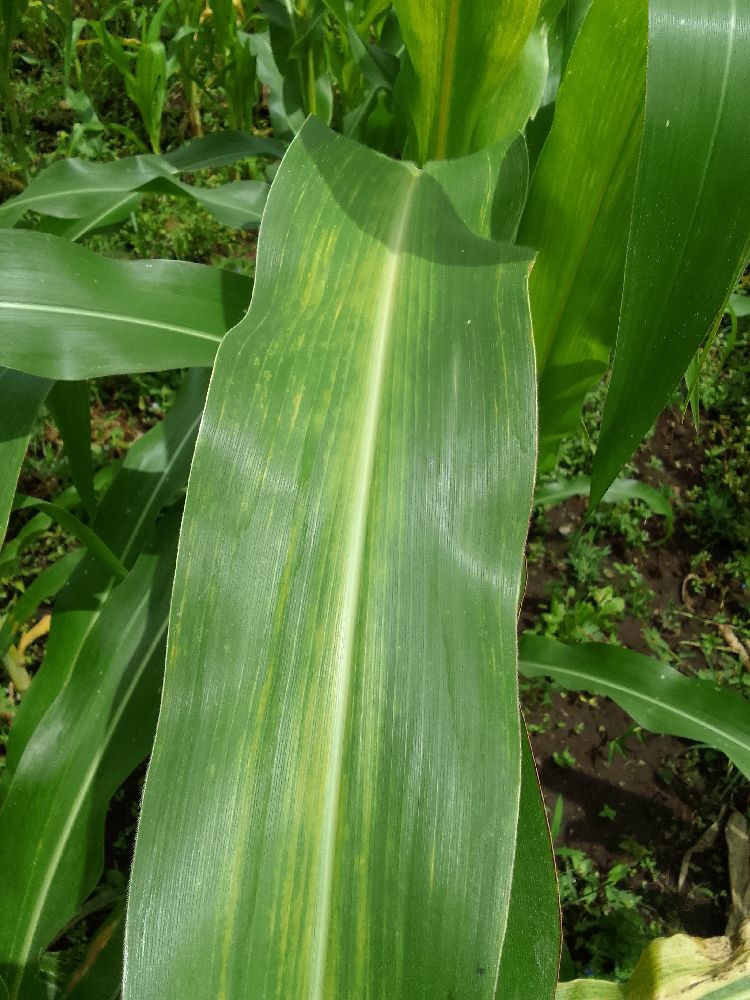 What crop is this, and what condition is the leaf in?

maize, maize lethal necrosis
